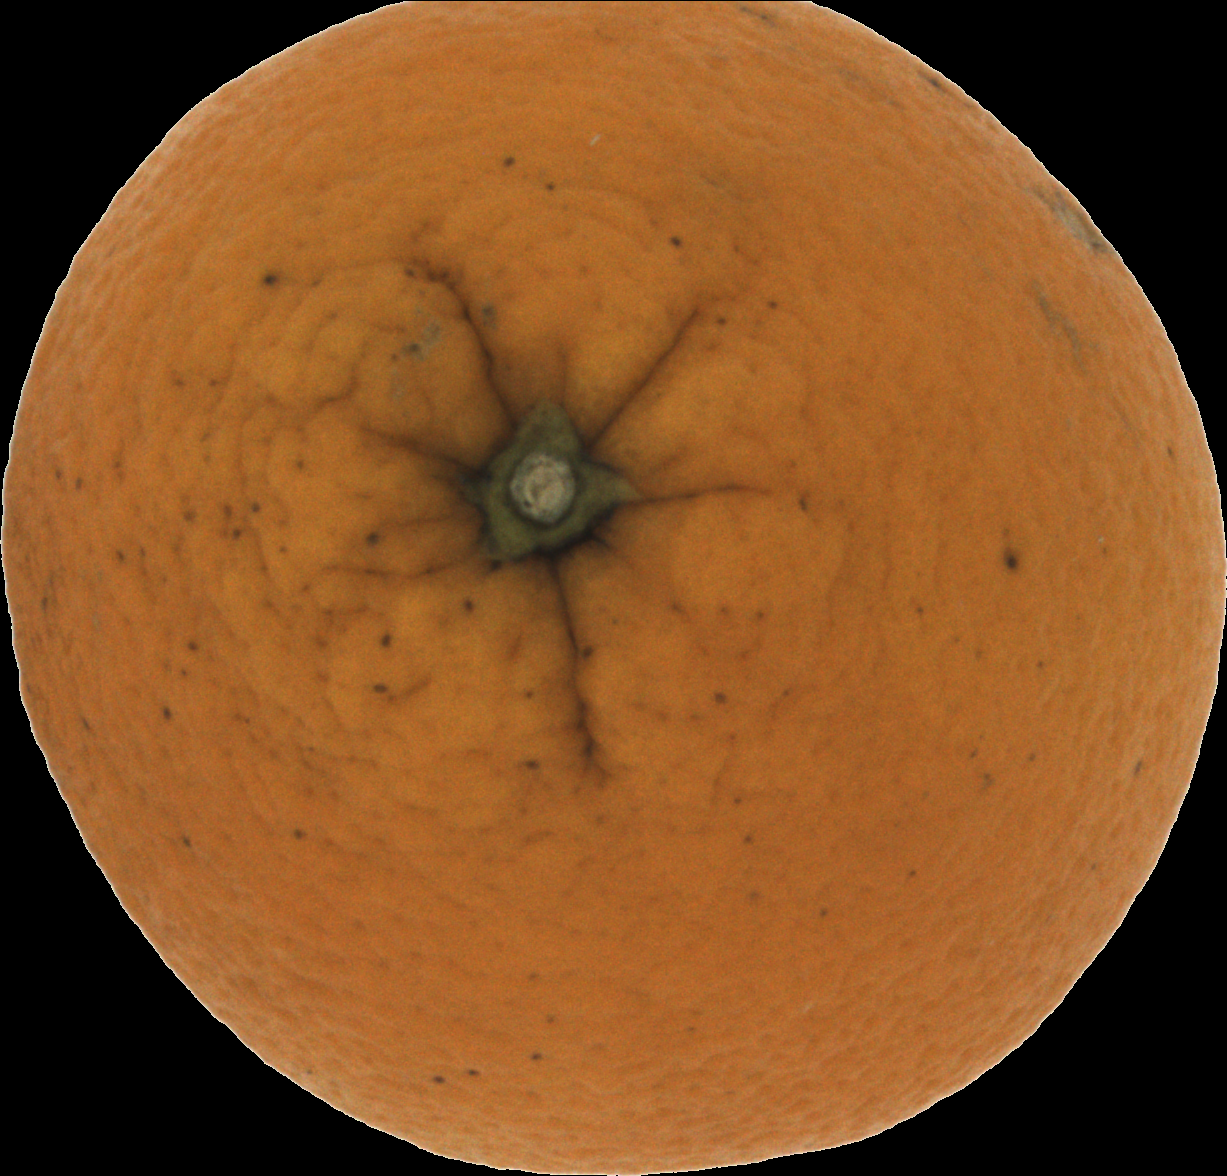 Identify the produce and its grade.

orange, bad
